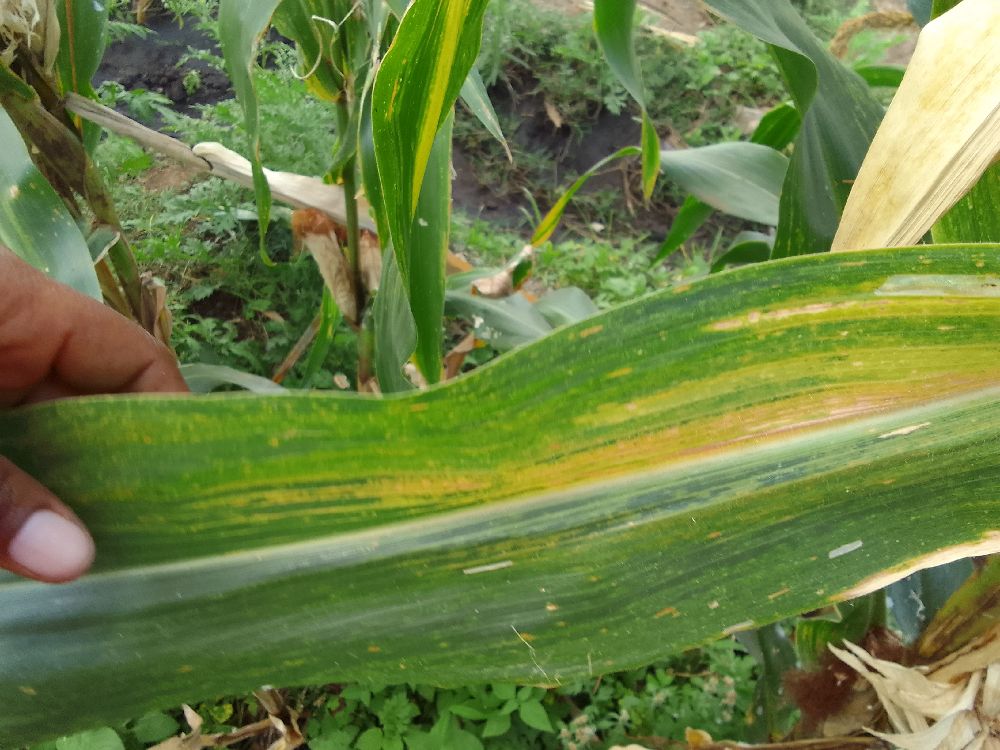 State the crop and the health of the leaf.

maize, maize lethal necrosis
